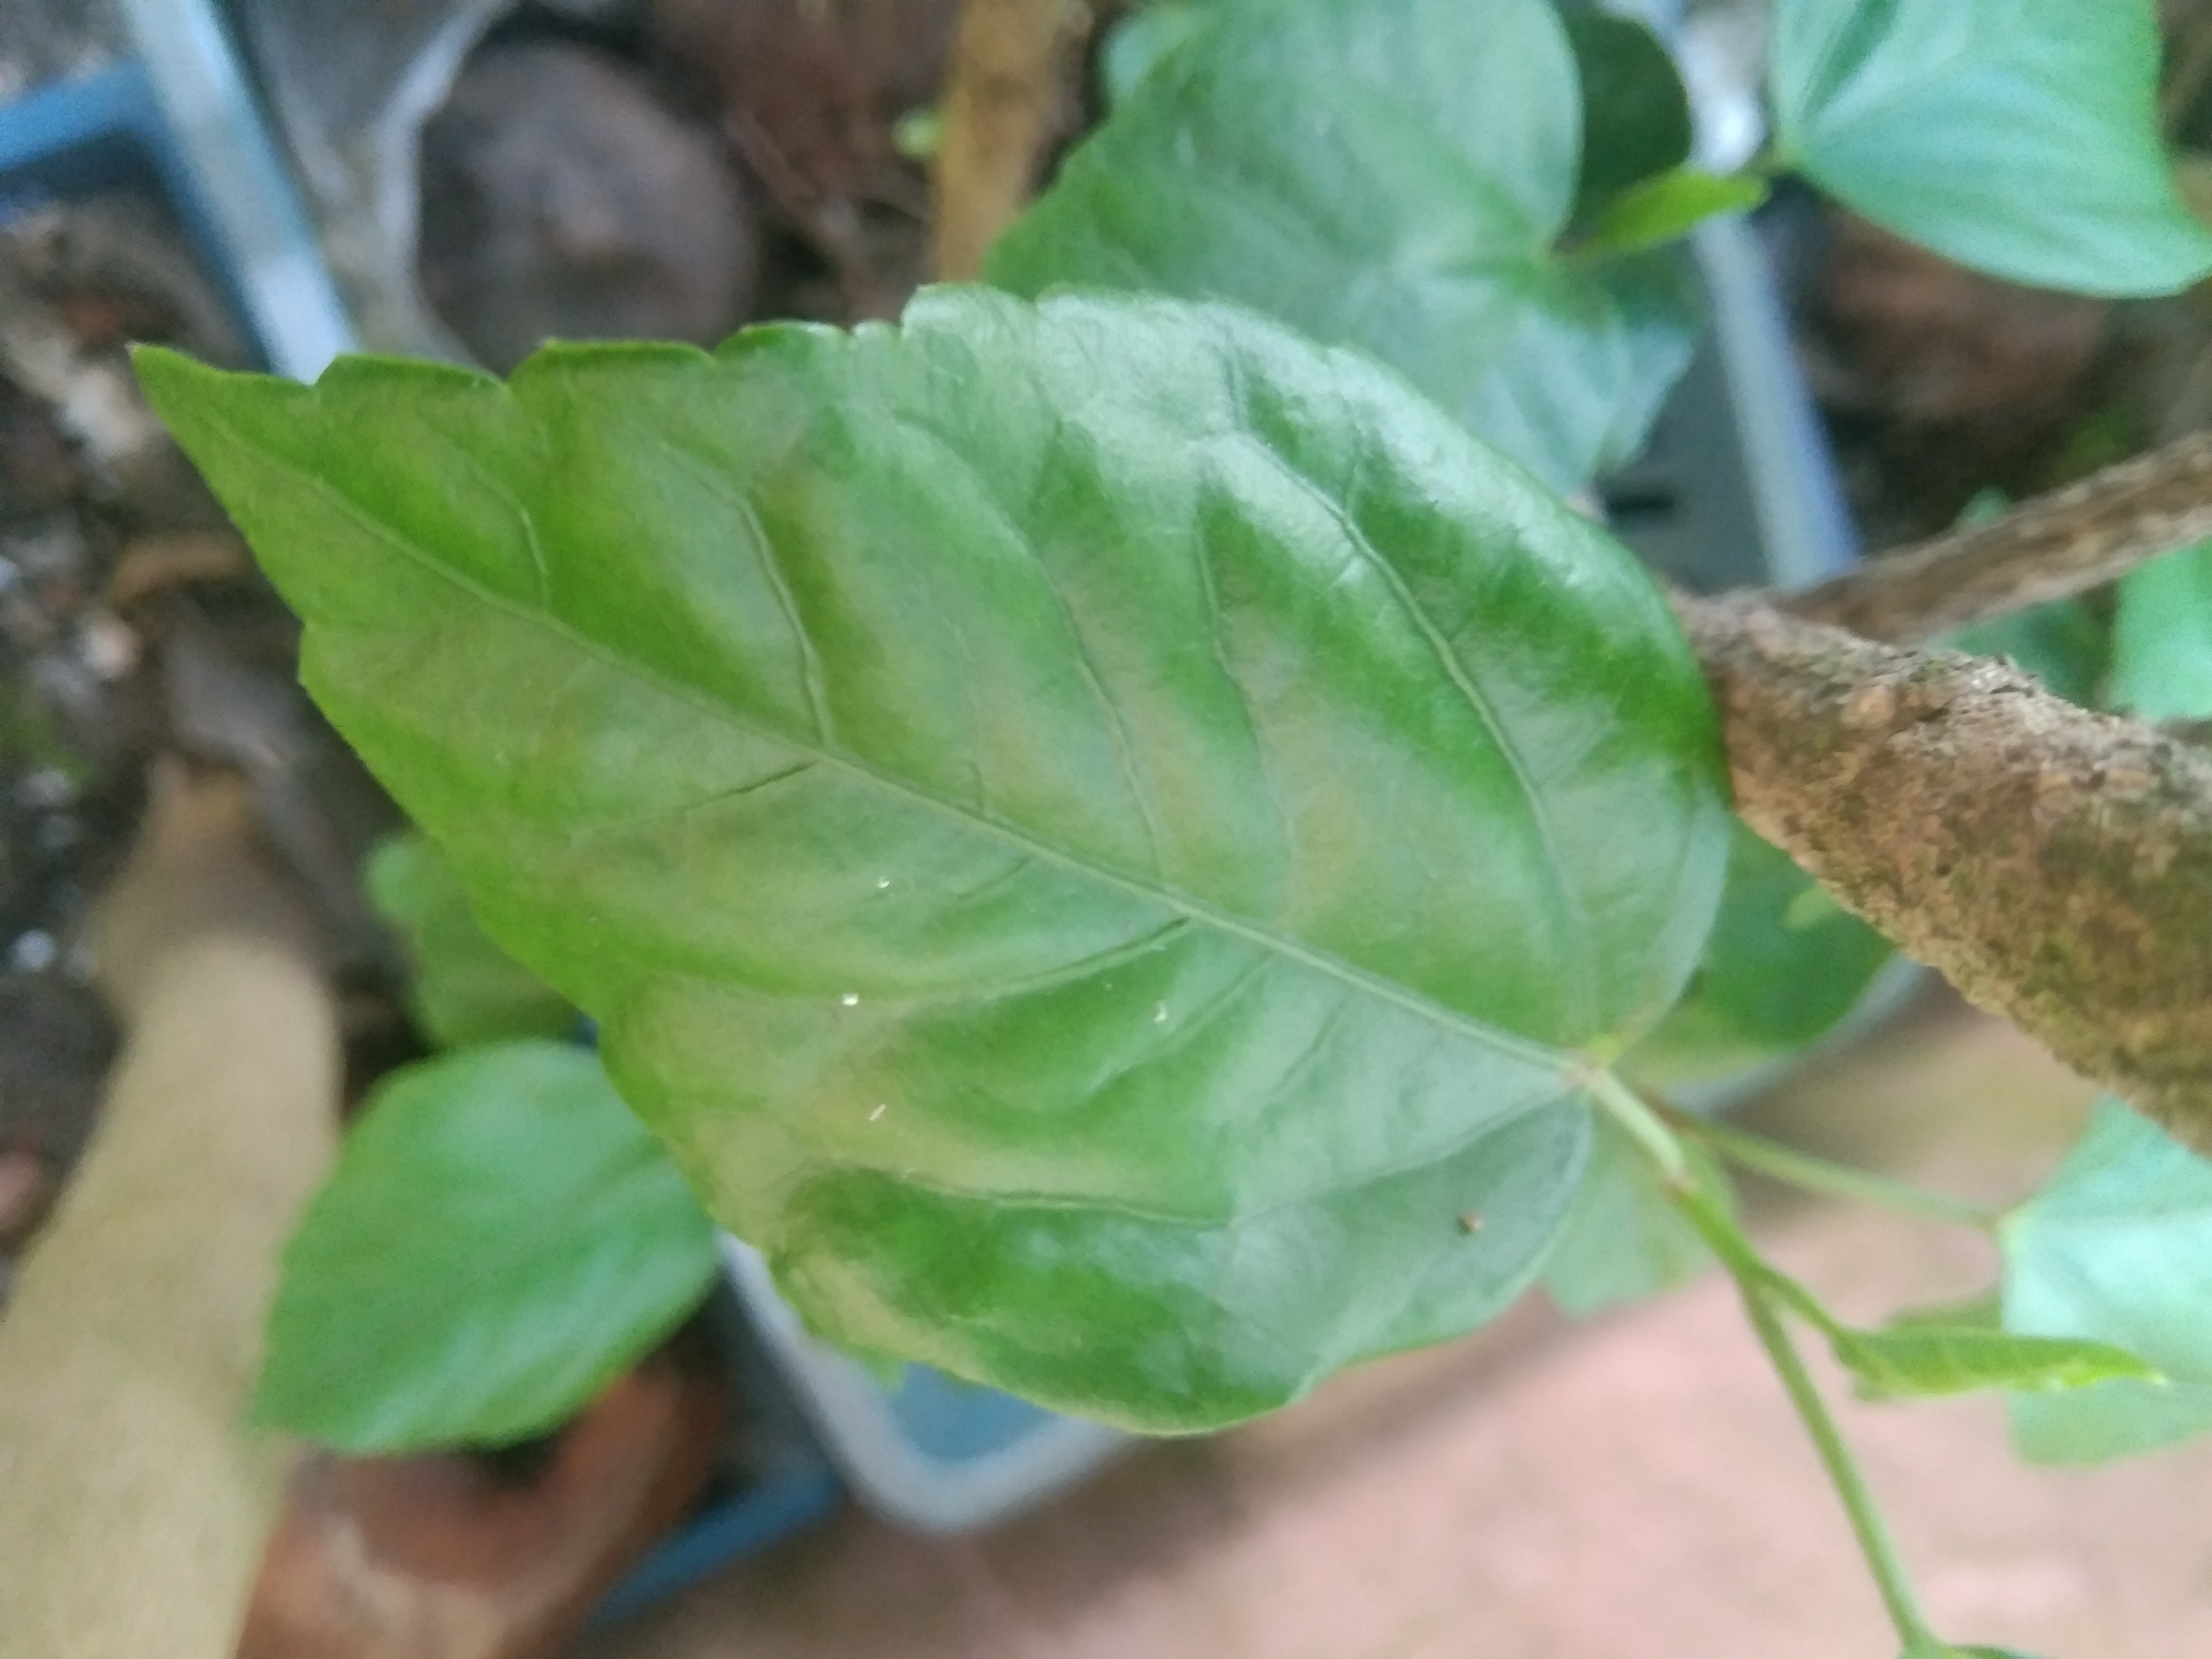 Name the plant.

hibiscus
